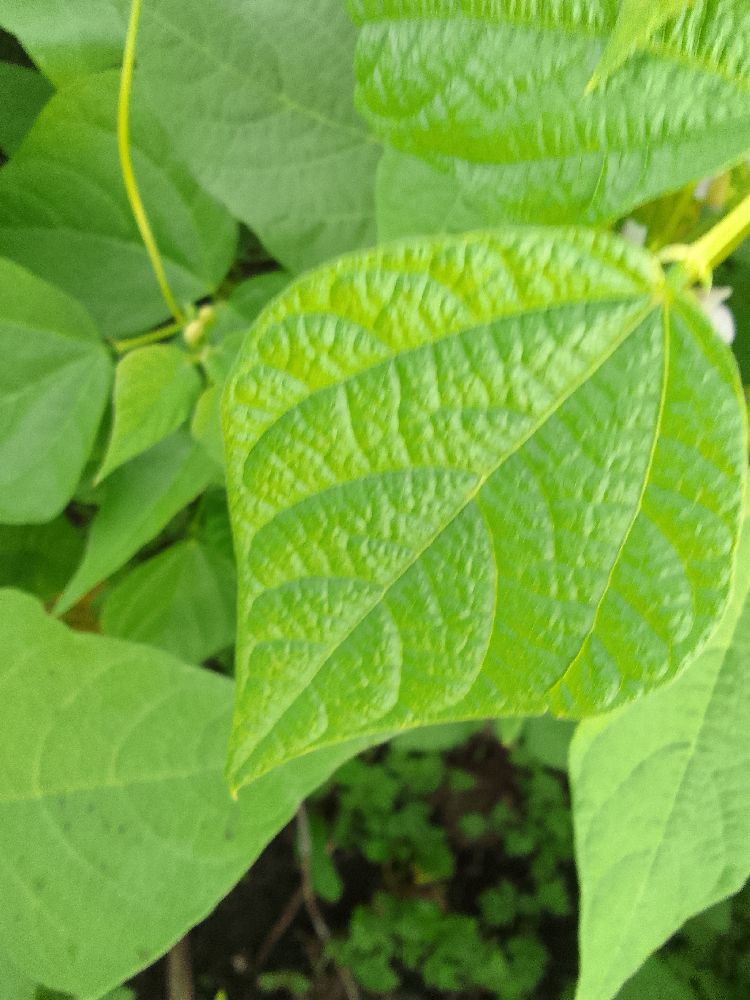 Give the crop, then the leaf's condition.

common bean, healthy
